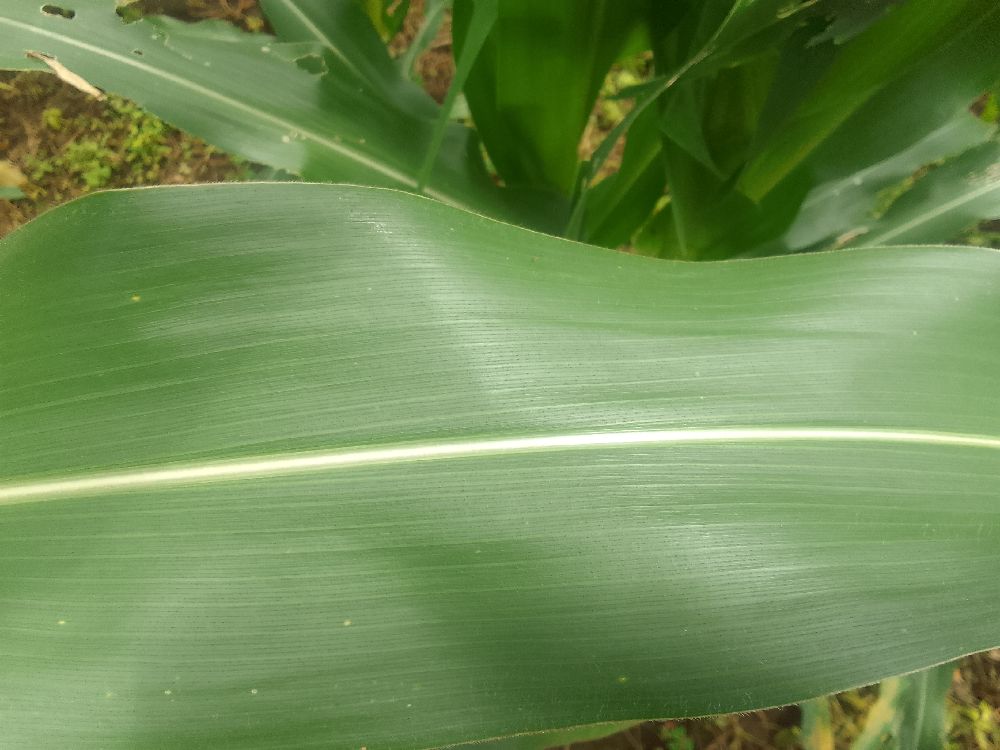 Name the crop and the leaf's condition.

maize, healthy
